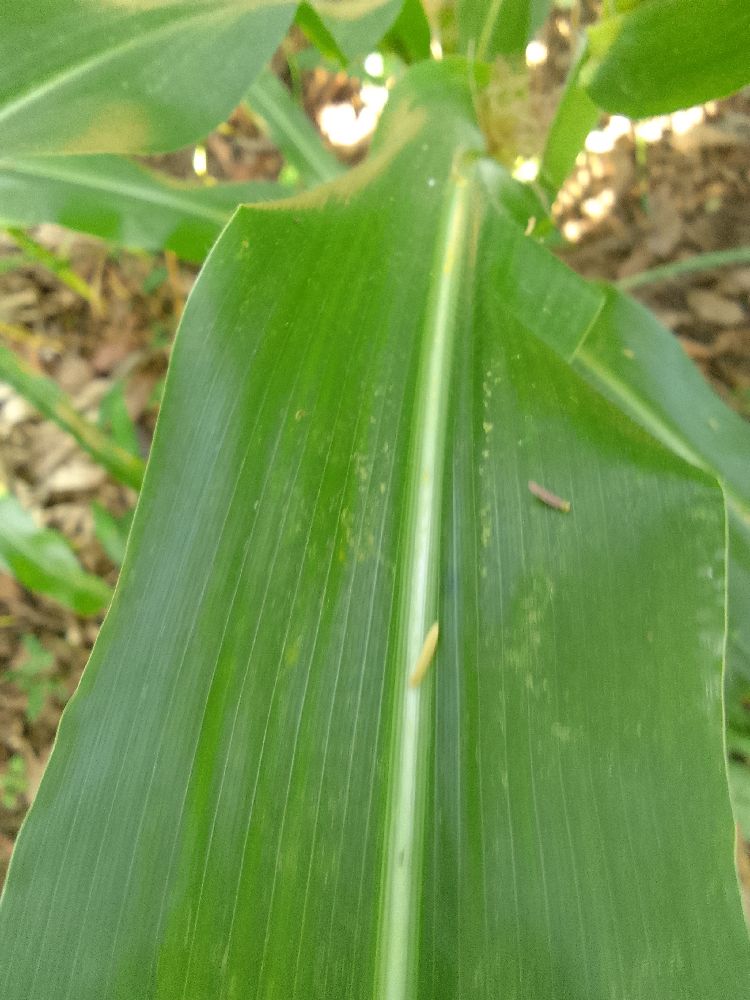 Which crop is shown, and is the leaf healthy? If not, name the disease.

maize, healthy
